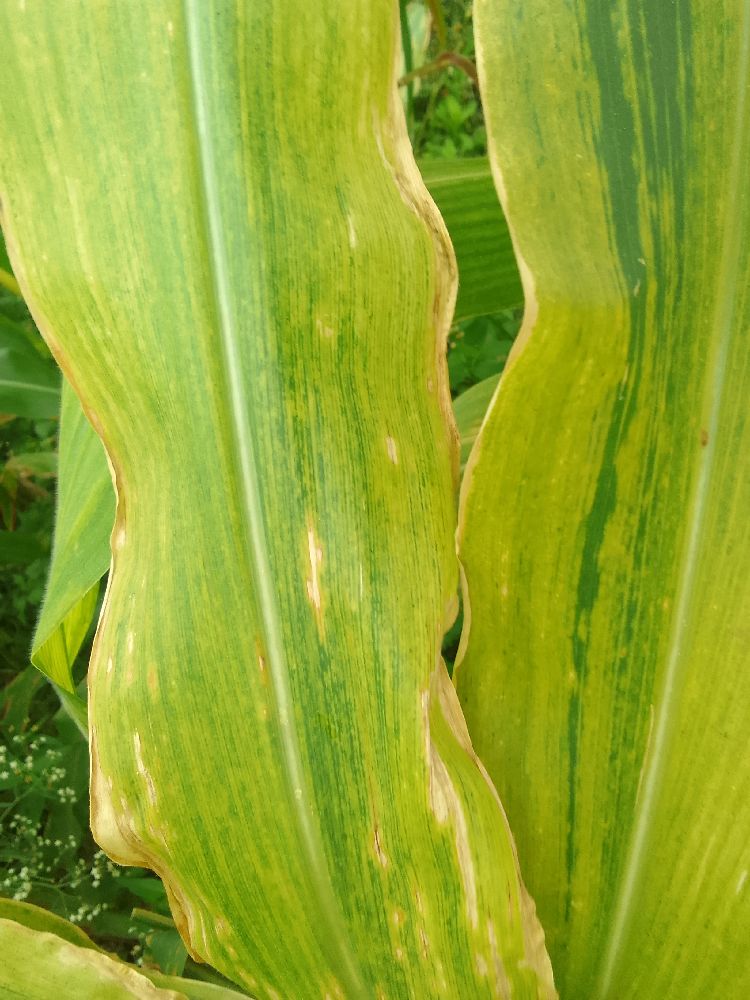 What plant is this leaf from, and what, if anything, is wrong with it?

maize, maize lethal necrosis
